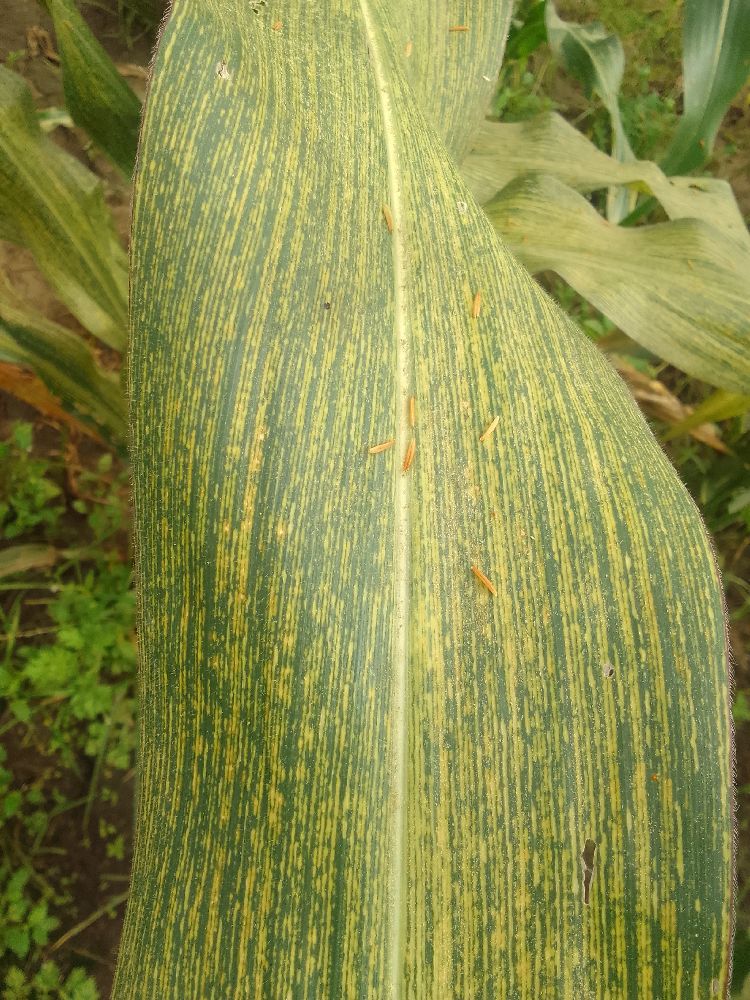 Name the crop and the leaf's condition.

maize, maize streak virus
